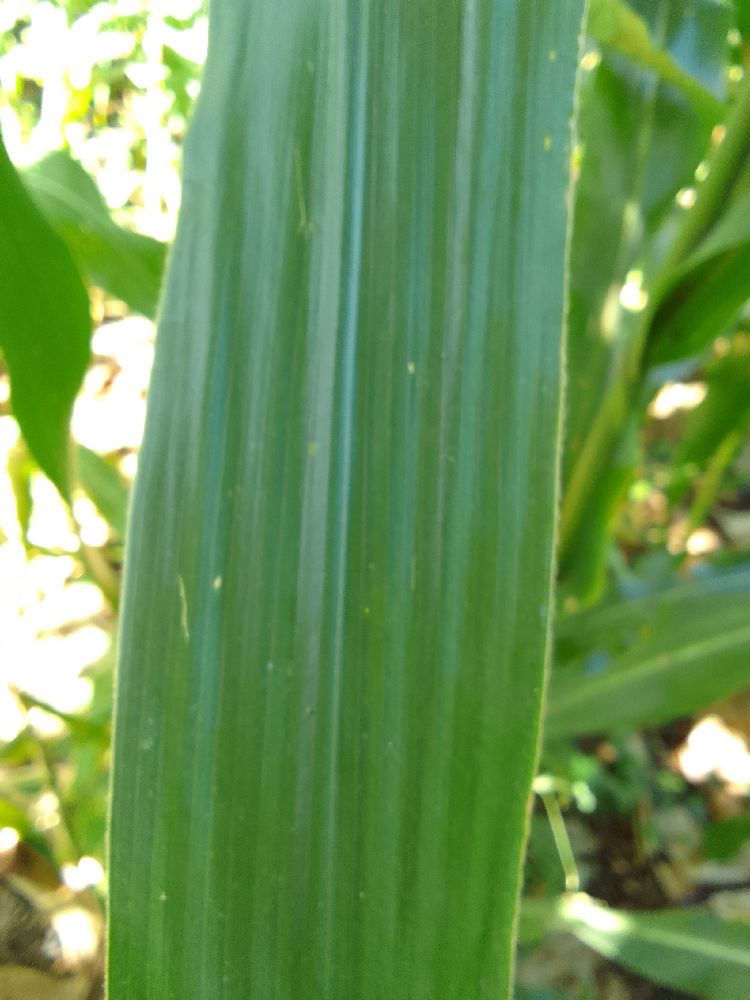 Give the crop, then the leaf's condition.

maize, healthy
